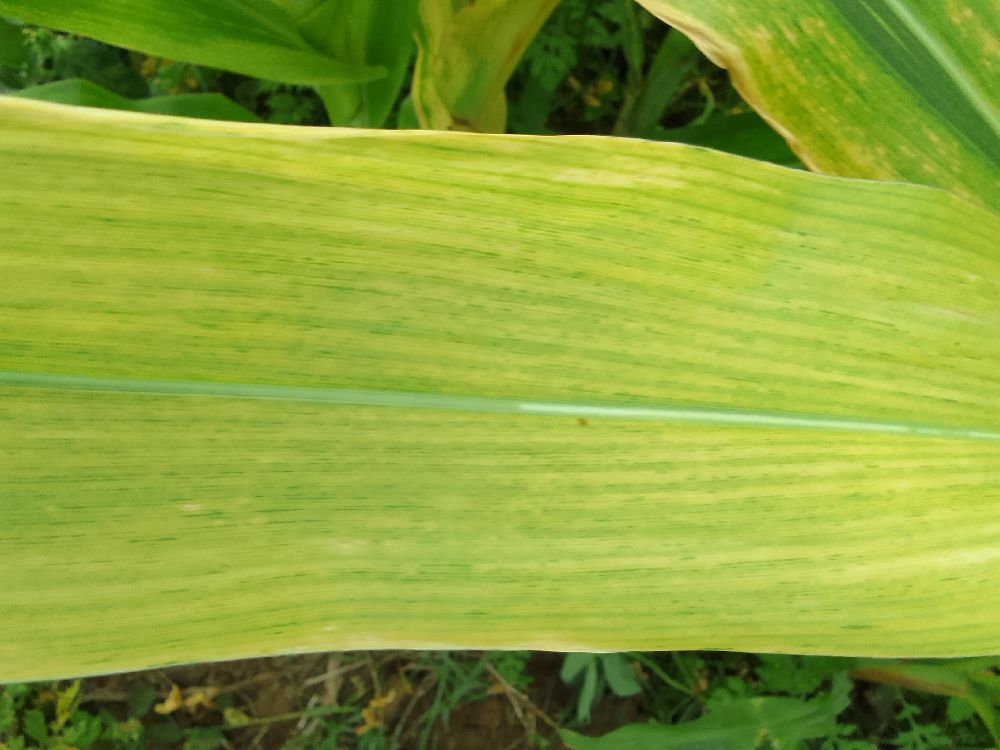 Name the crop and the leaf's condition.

maize, maize lethal necrosis
